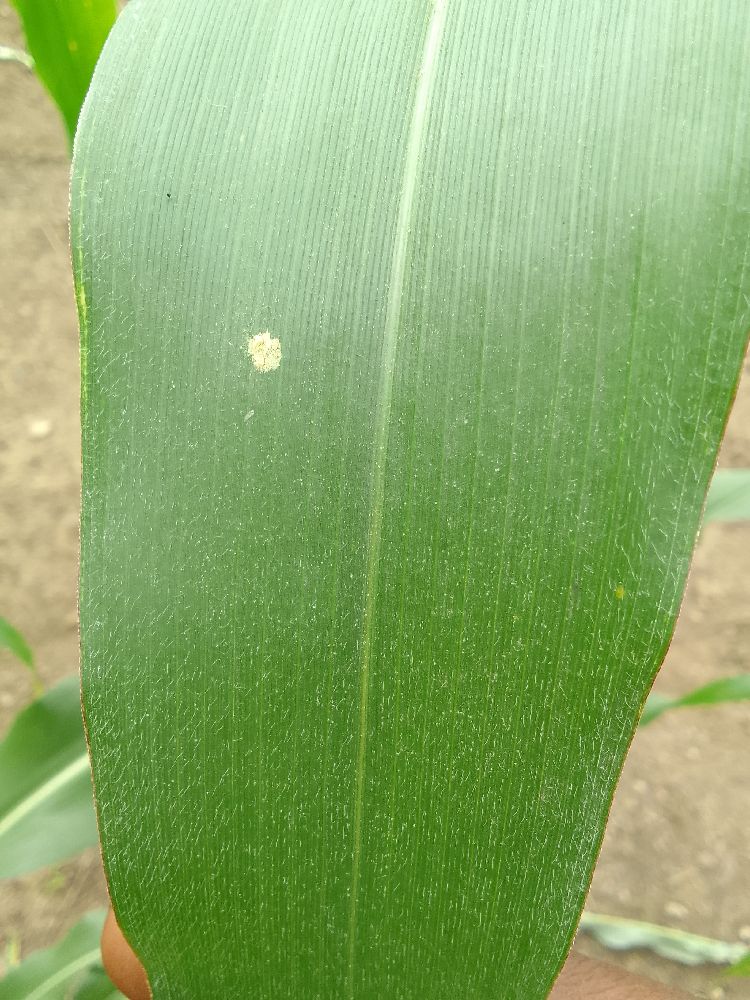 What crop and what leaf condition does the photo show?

maize, healthy
